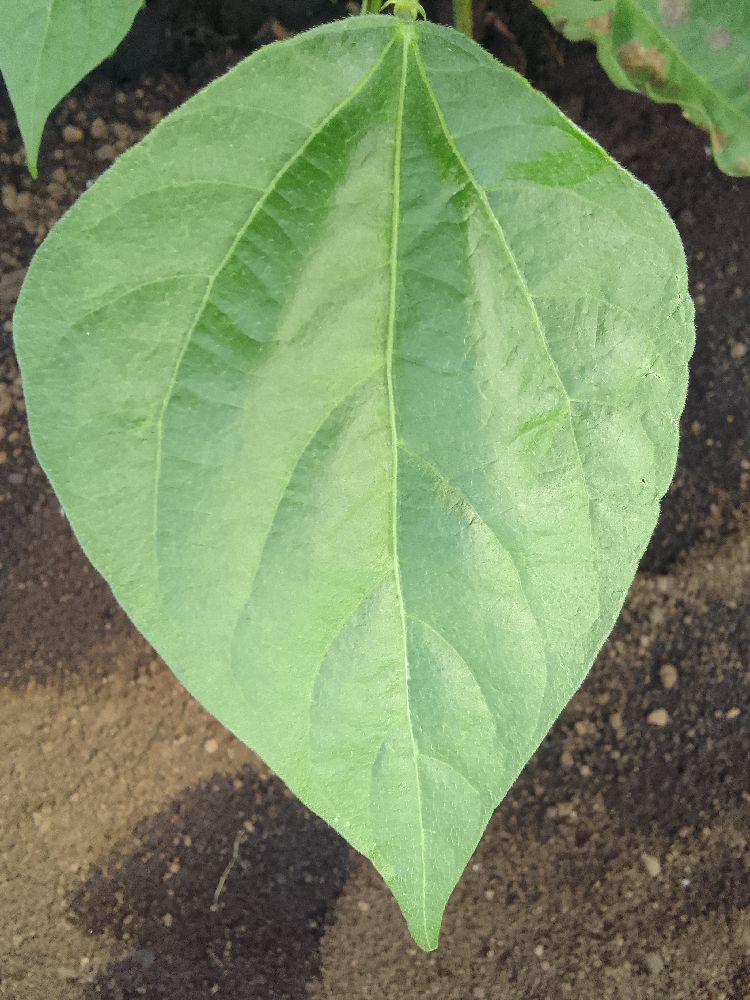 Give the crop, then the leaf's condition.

common bean, healthy
